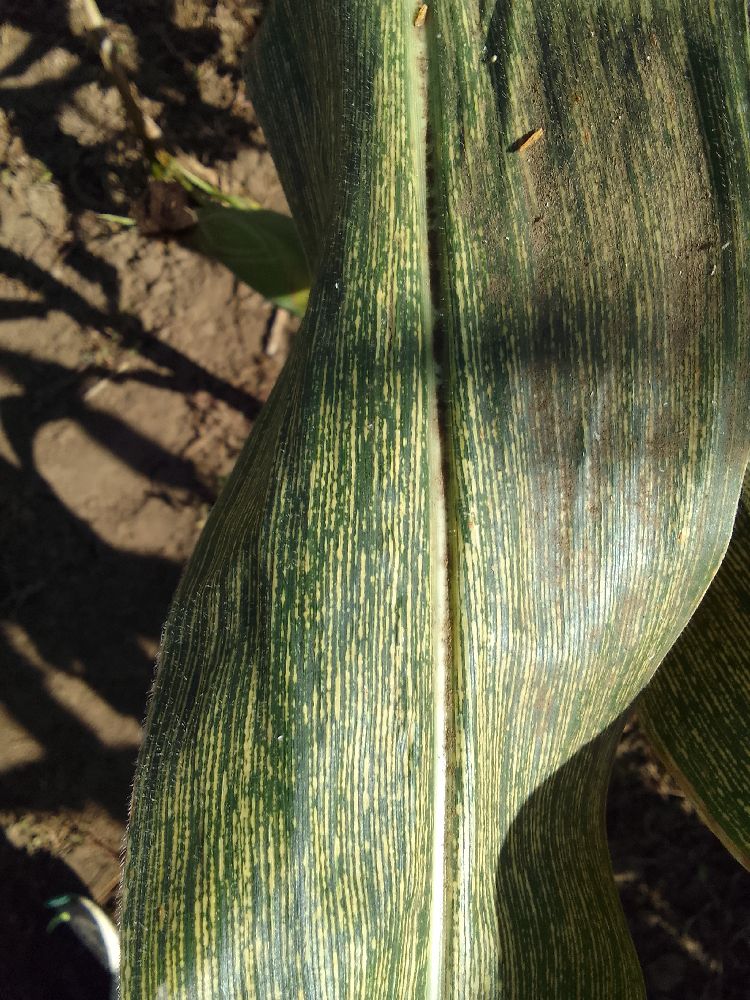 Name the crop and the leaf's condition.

maize, maize streak virus
